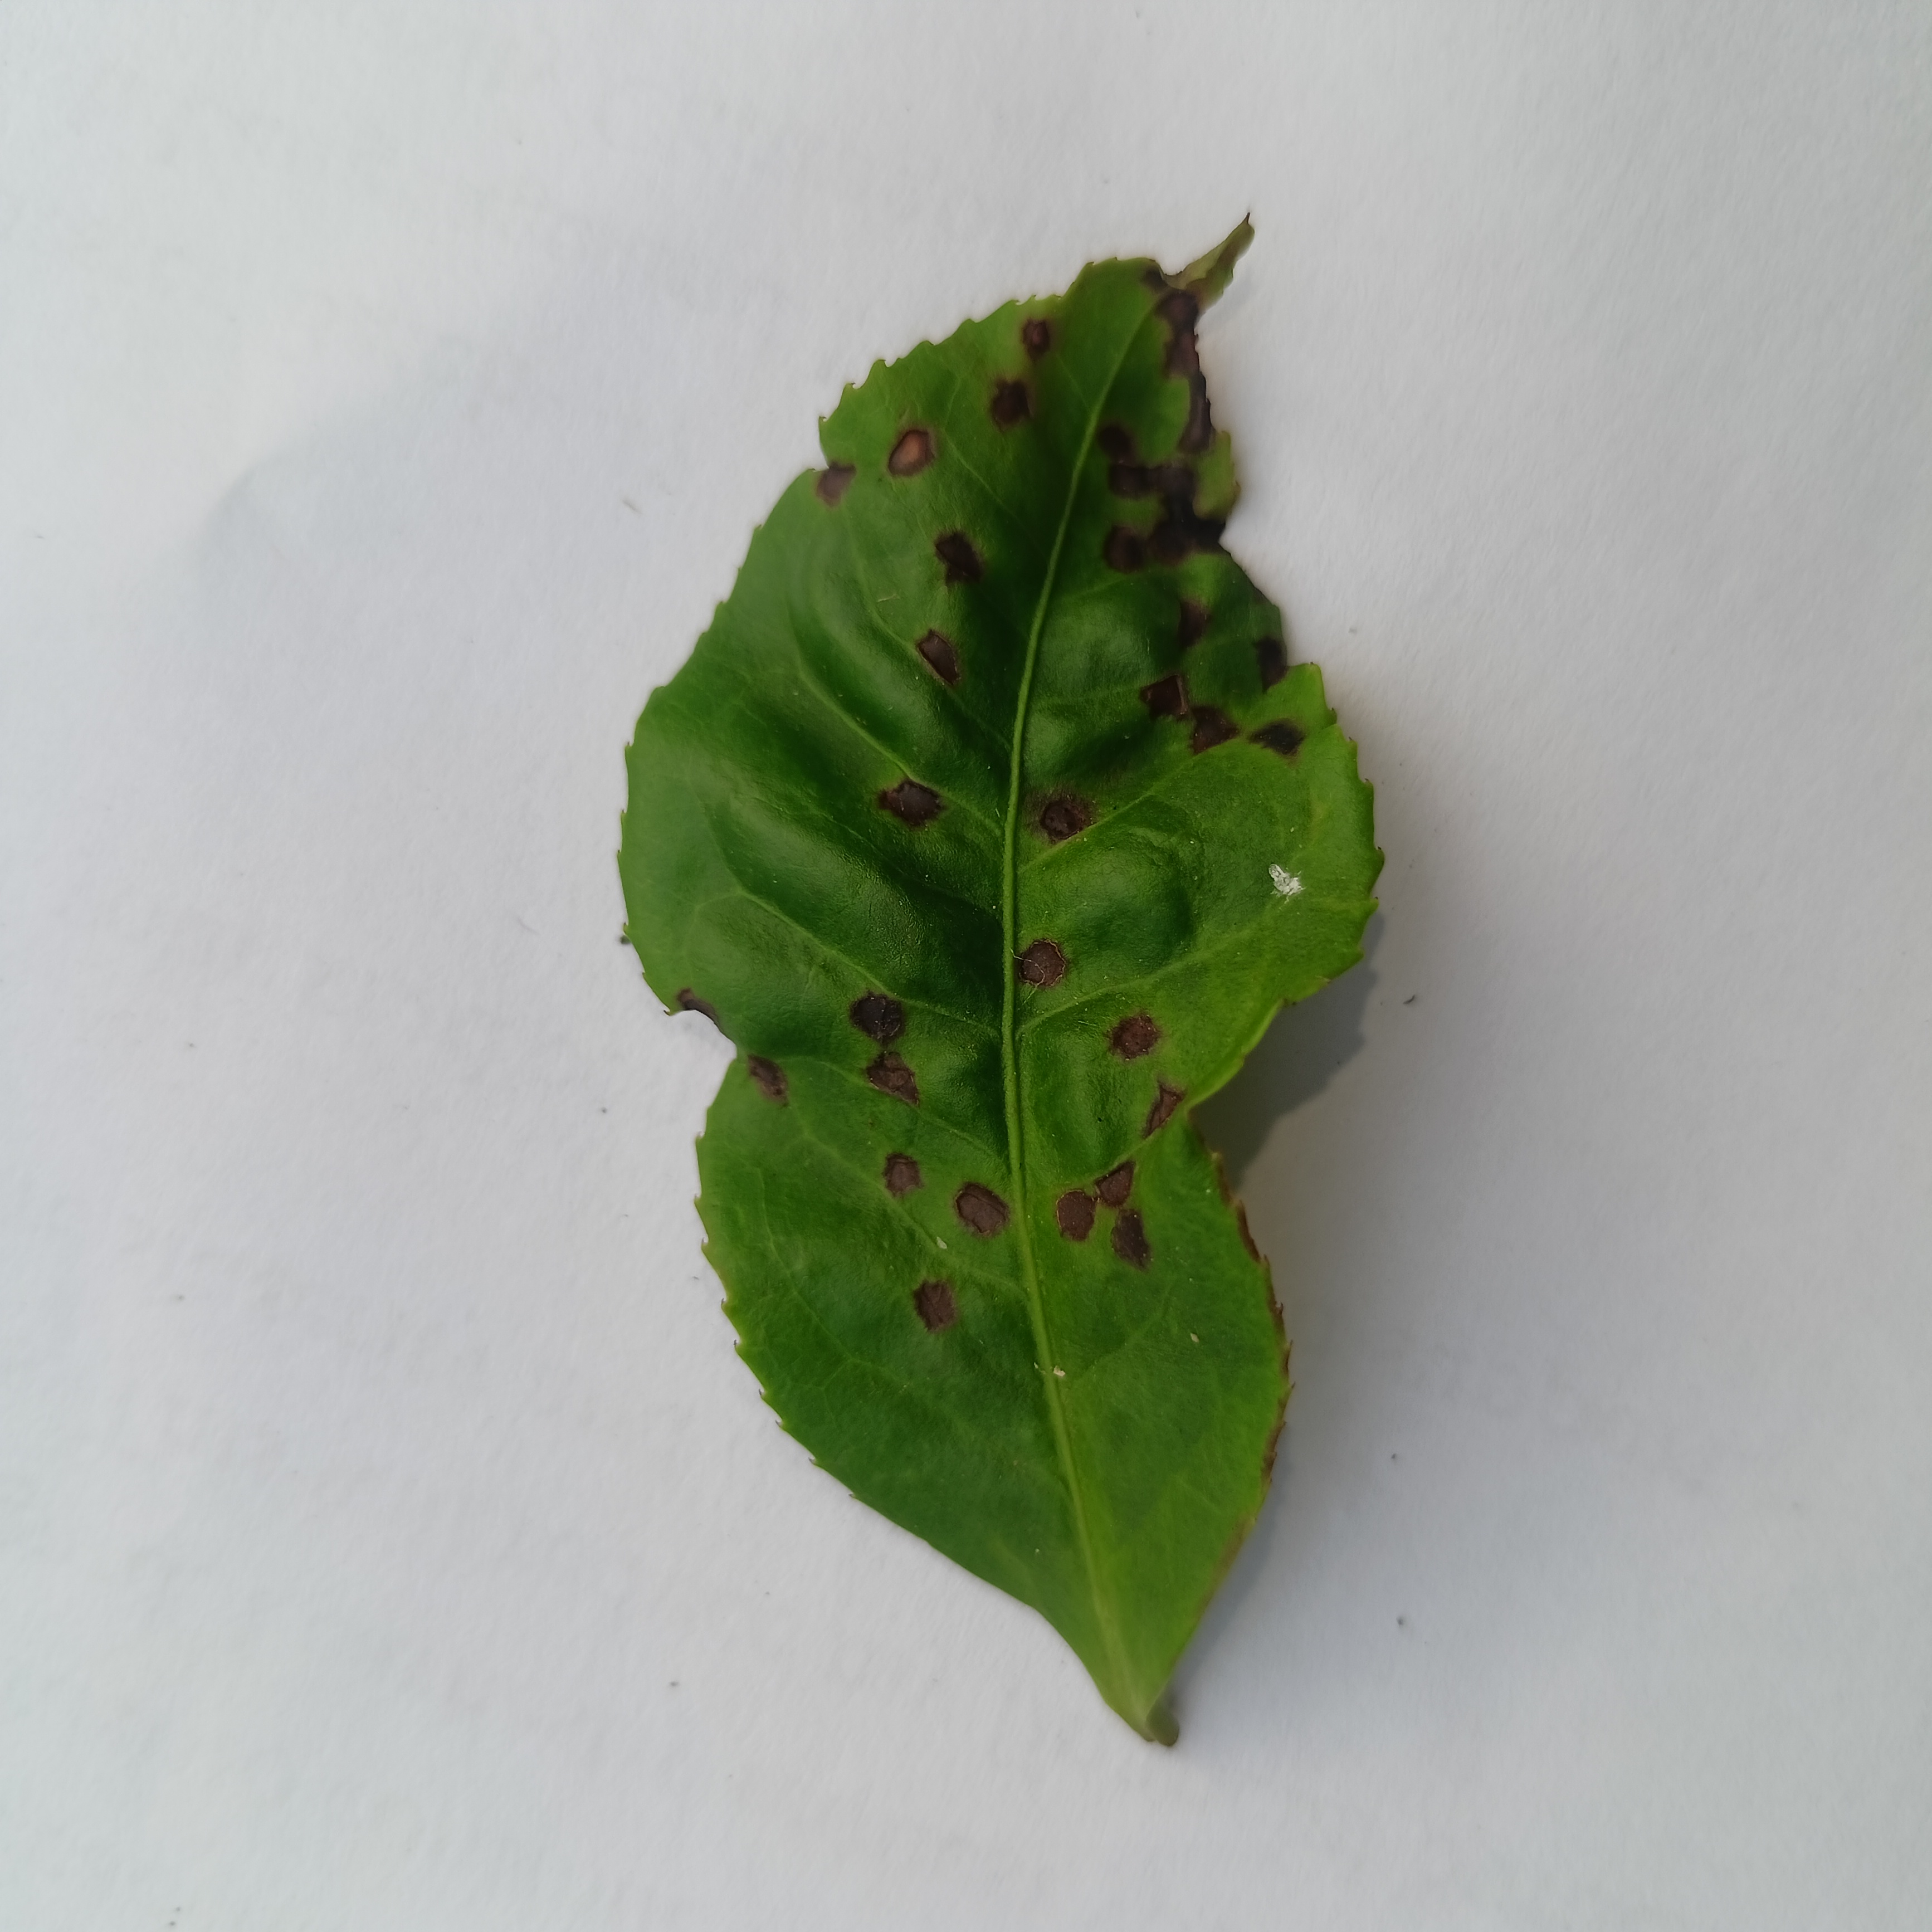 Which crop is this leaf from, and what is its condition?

tea, helopeltis
